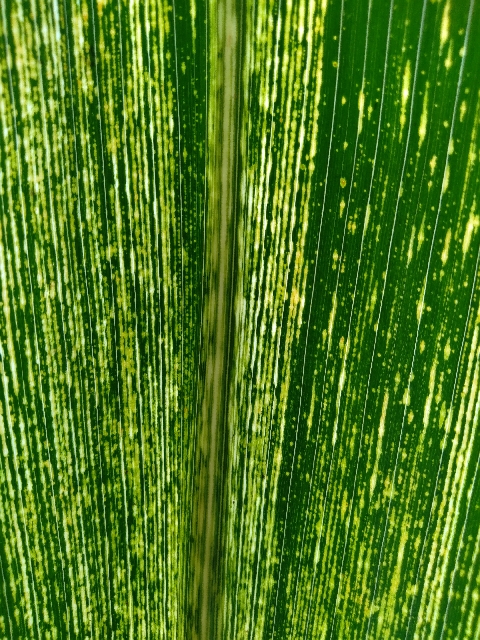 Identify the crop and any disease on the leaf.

maize, maize streak virus
